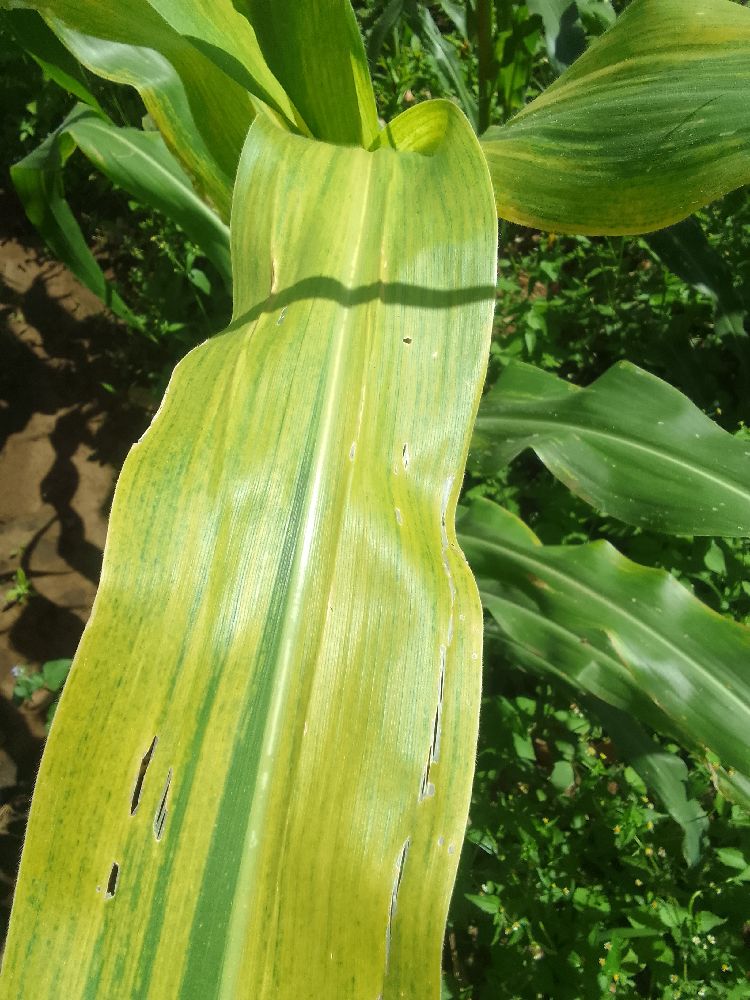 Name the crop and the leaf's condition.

maize, maize lethal necrosis
